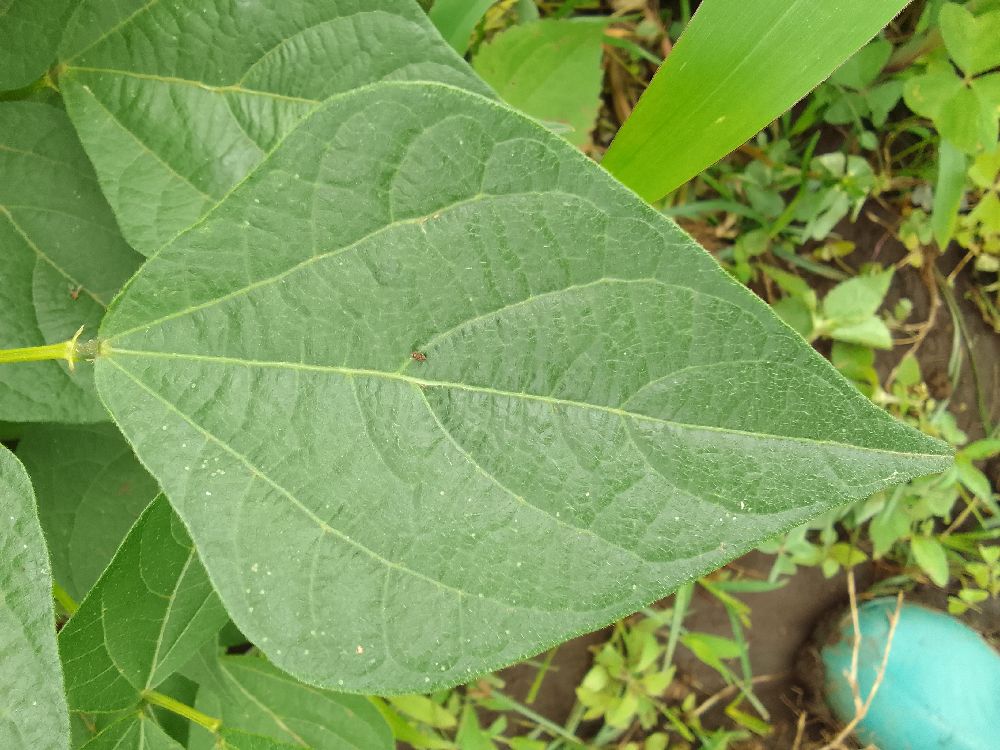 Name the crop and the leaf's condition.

common bean, healthy
